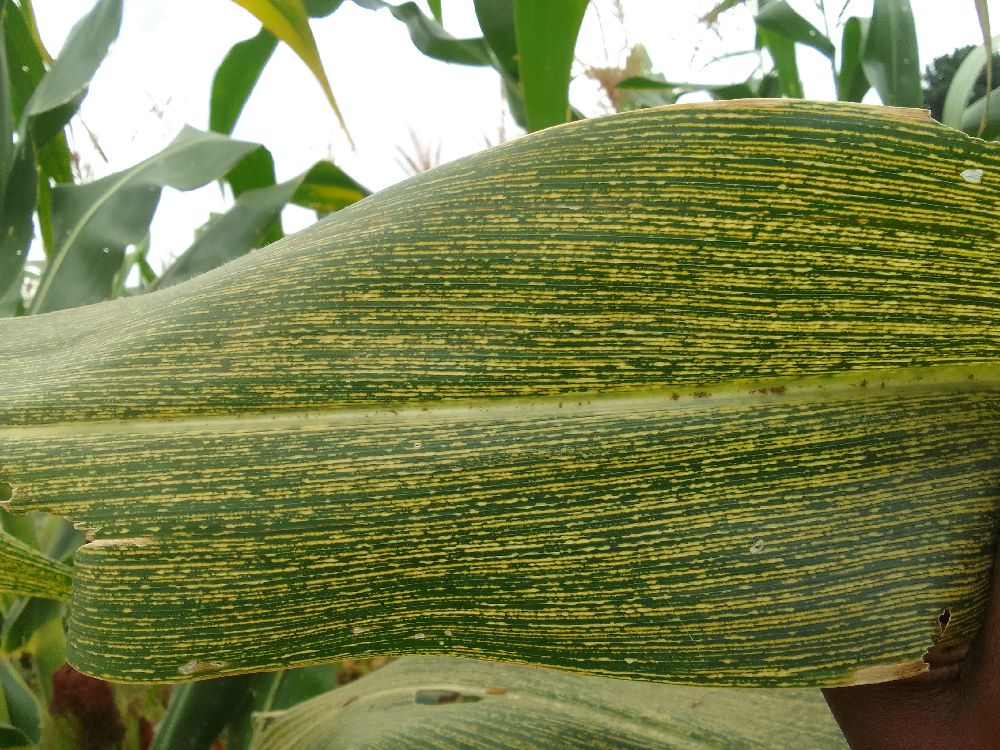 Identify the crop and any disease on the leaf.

maize, maize streak virus
